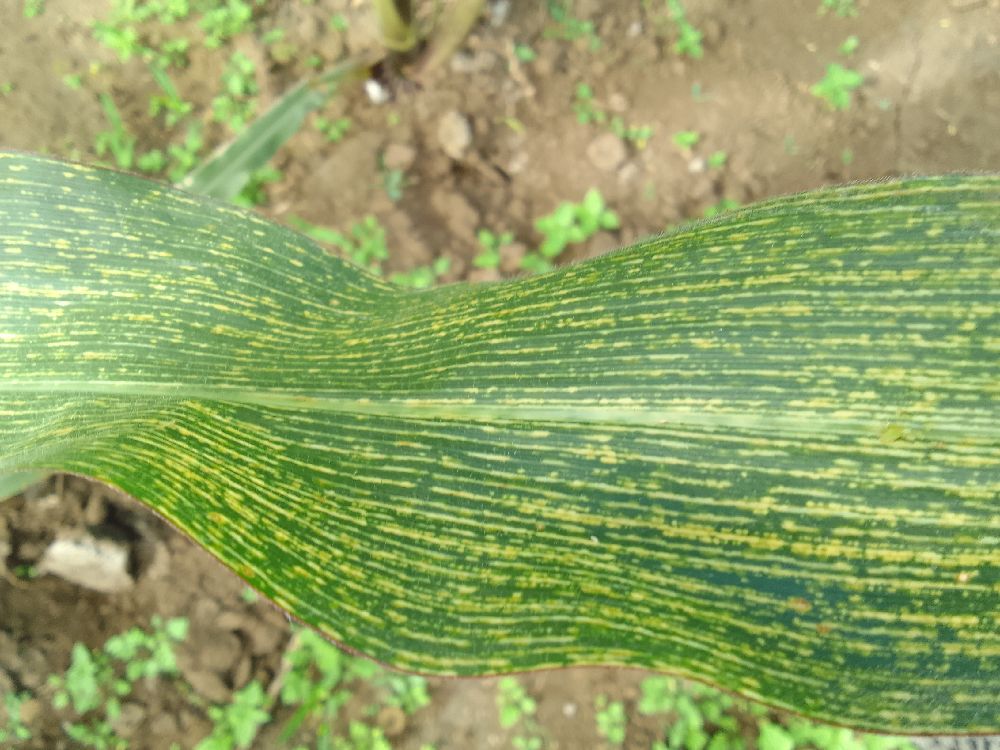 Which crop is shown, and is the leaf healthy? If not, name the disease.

maize, maize streak virus
